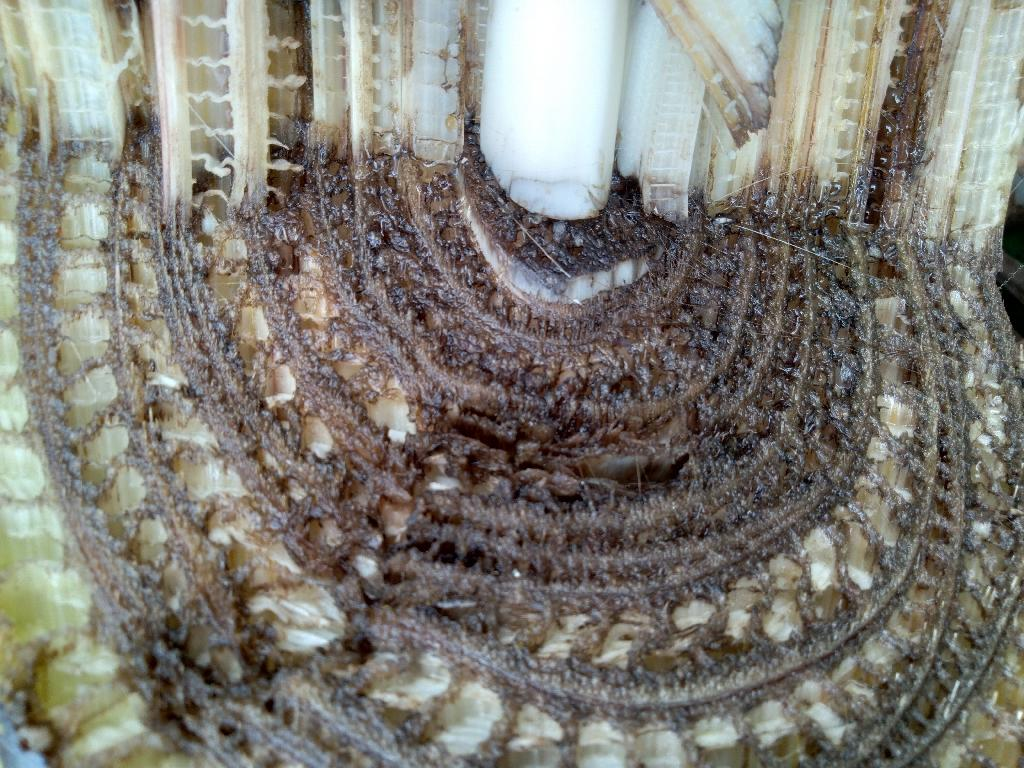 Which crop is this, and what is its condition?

banana, fusarium wilt race 1
